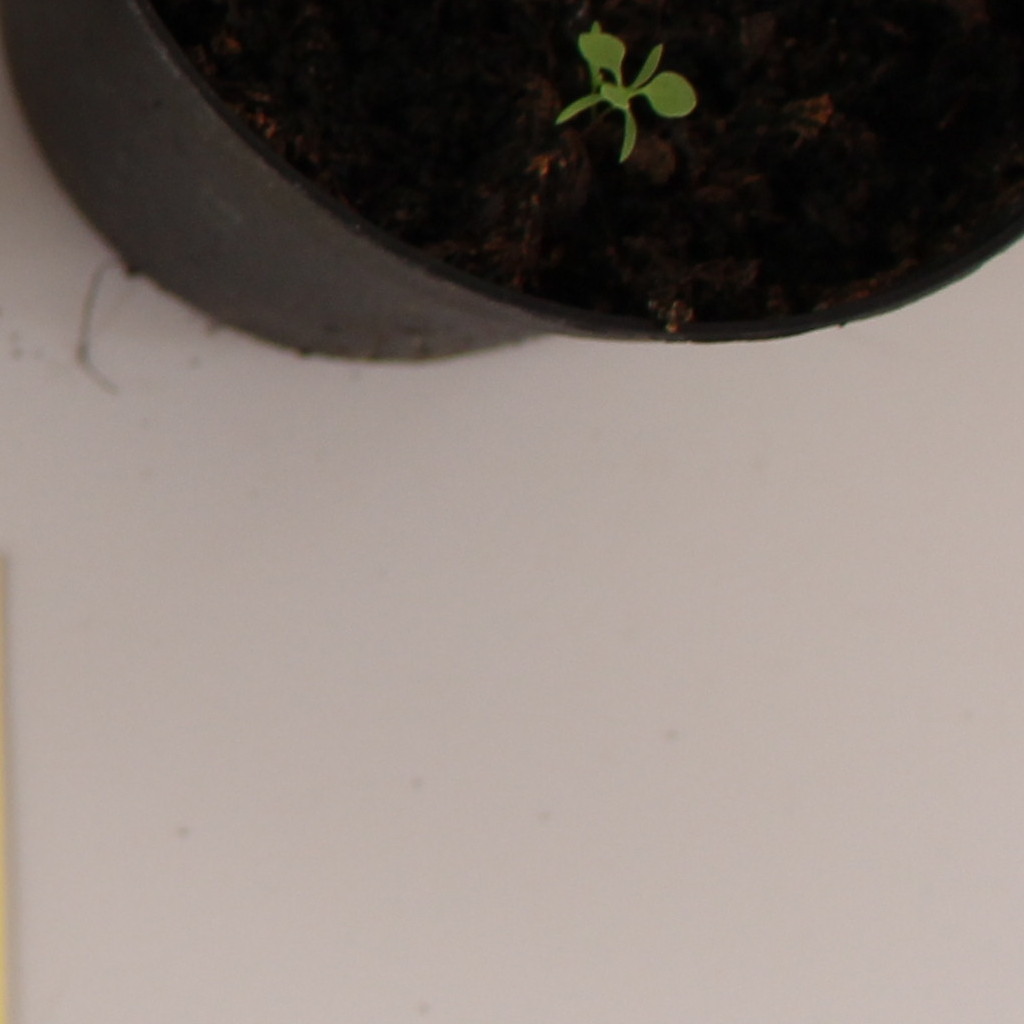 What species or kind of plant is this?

Papaver rhoeas
